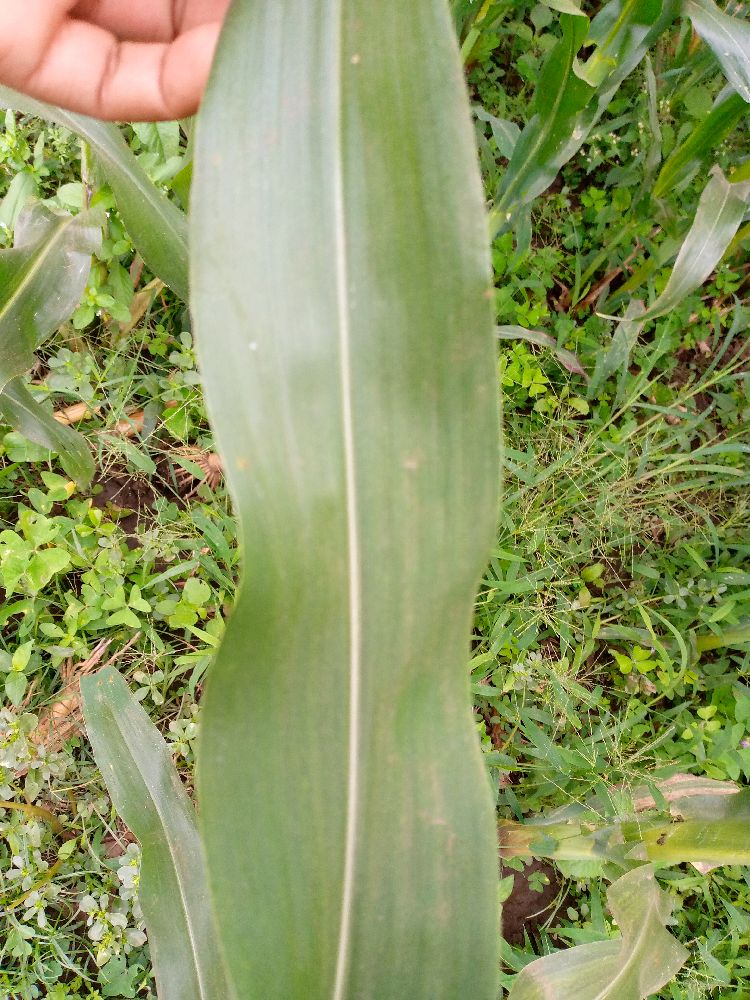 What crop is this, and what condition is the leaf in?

maize, healthy
